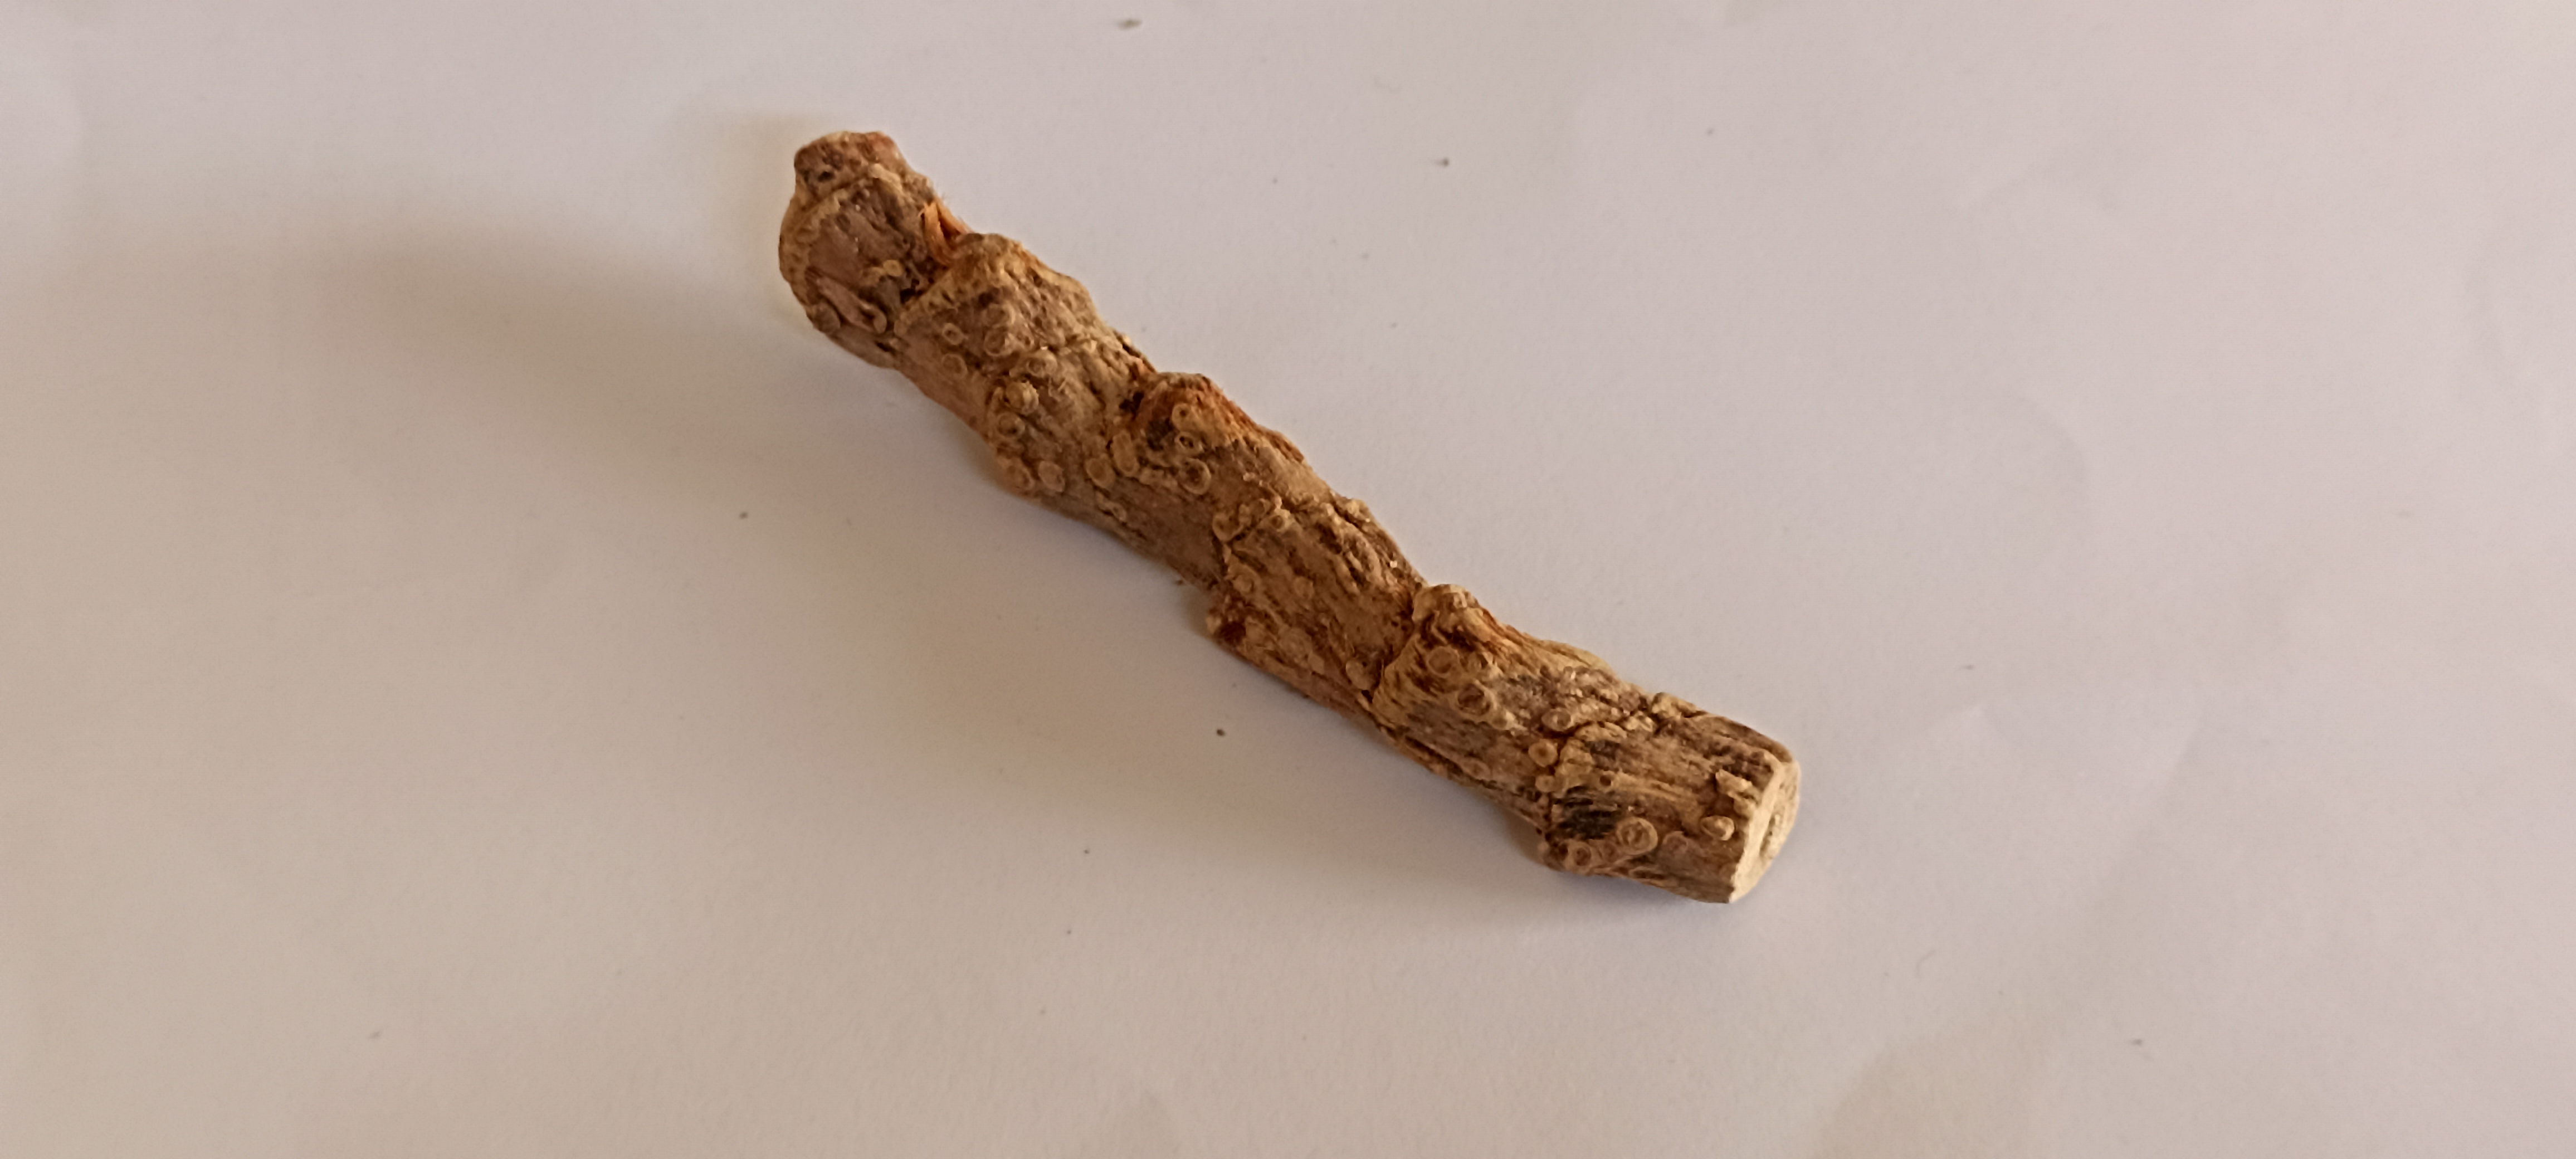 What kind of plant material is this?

vekhand
